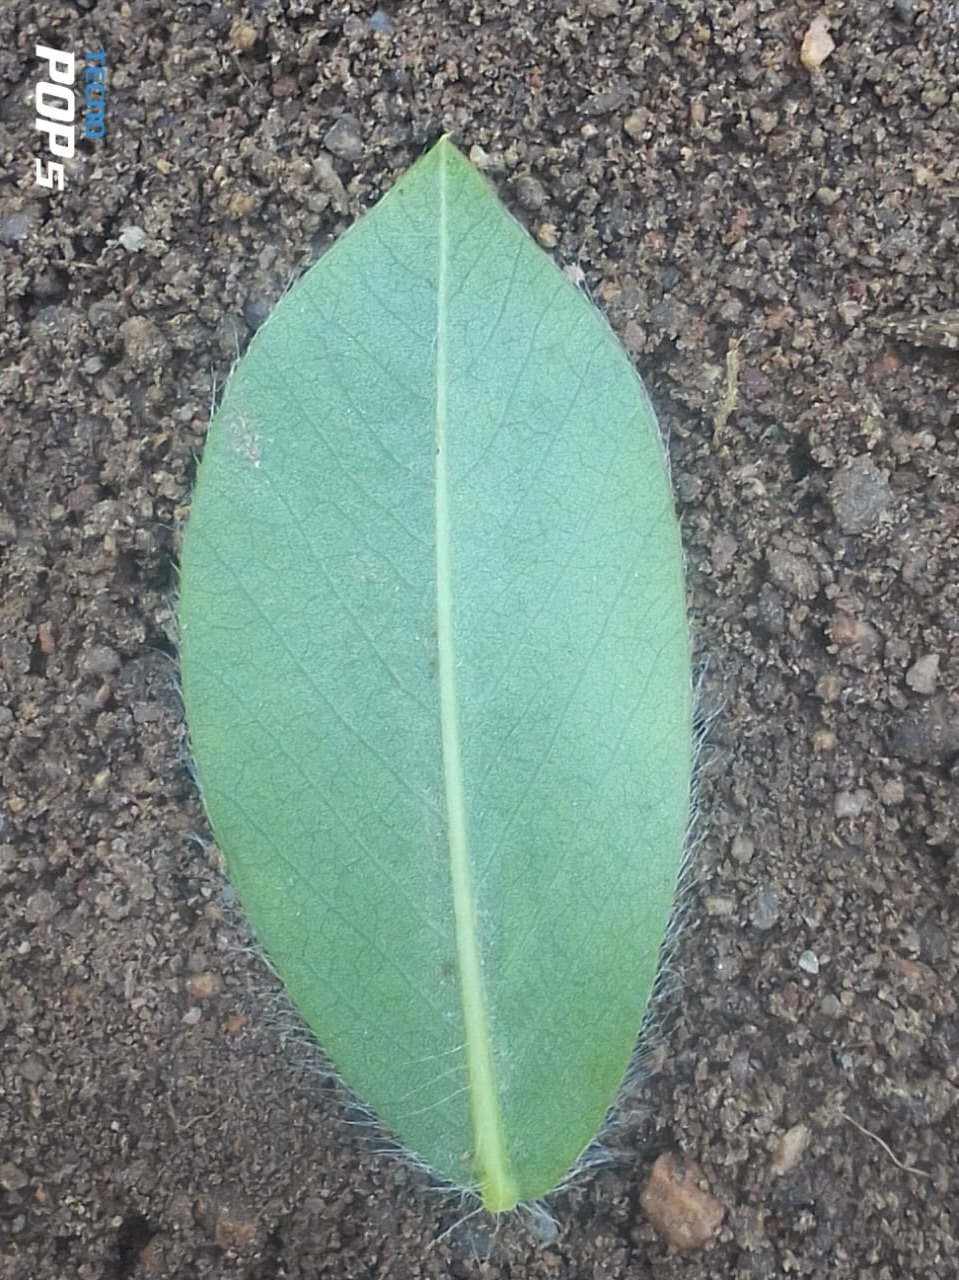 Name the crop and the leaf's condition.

peanut, healthy leaves
